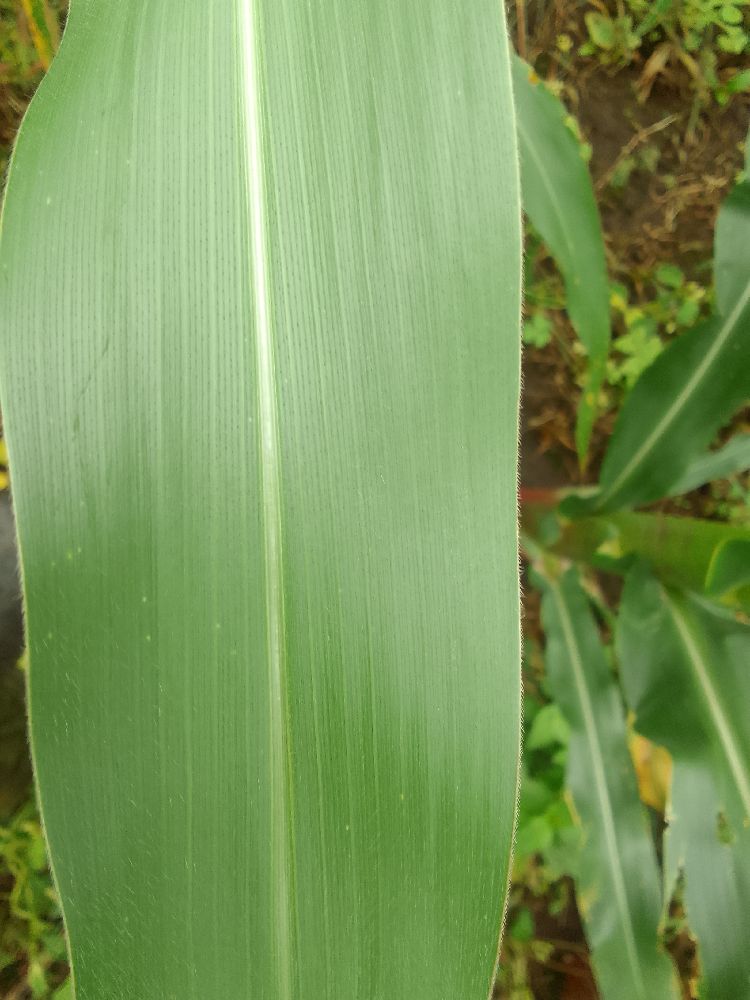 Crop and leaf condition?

maize, healthy
